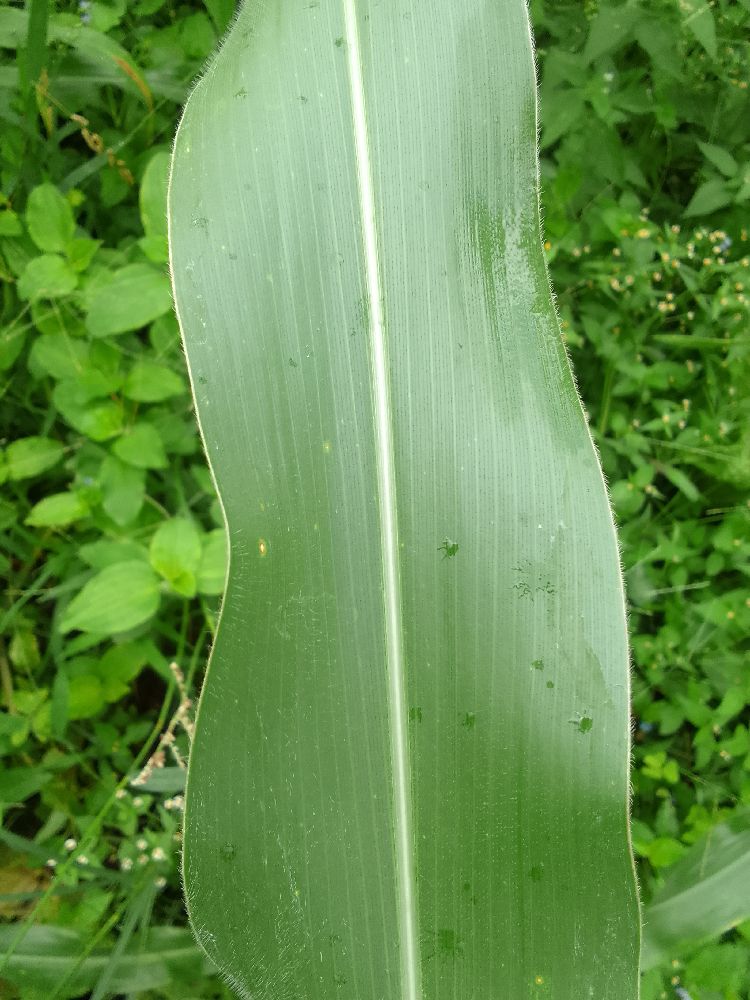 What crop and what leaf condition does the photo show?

maize, healthy
